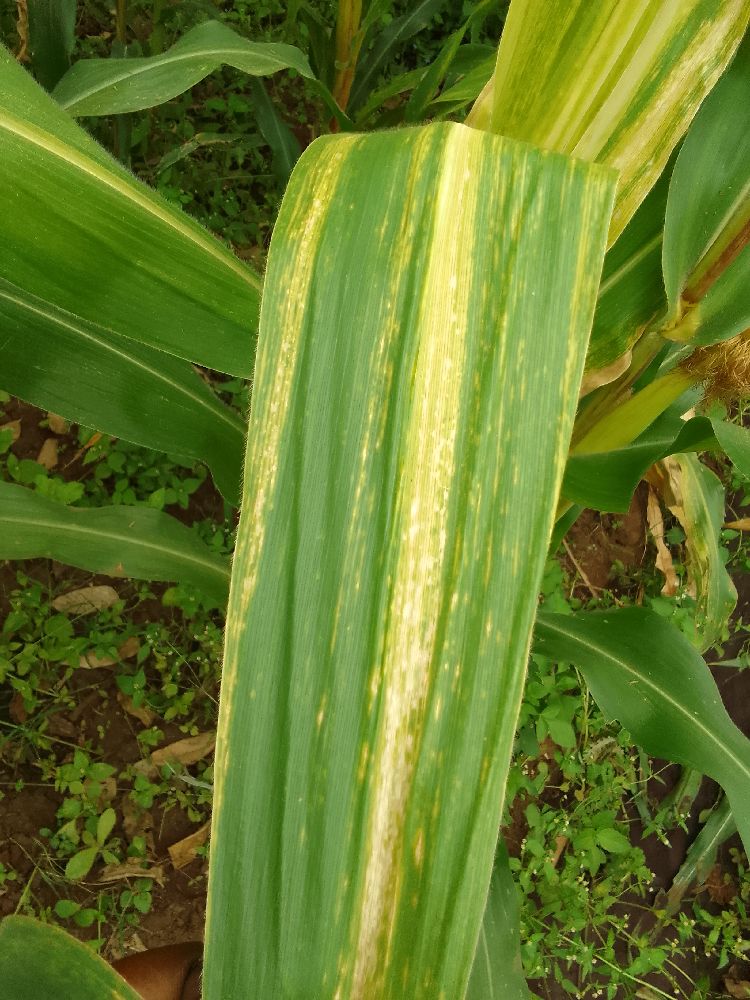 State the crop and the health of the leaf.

maize, maize lethal necrosis
